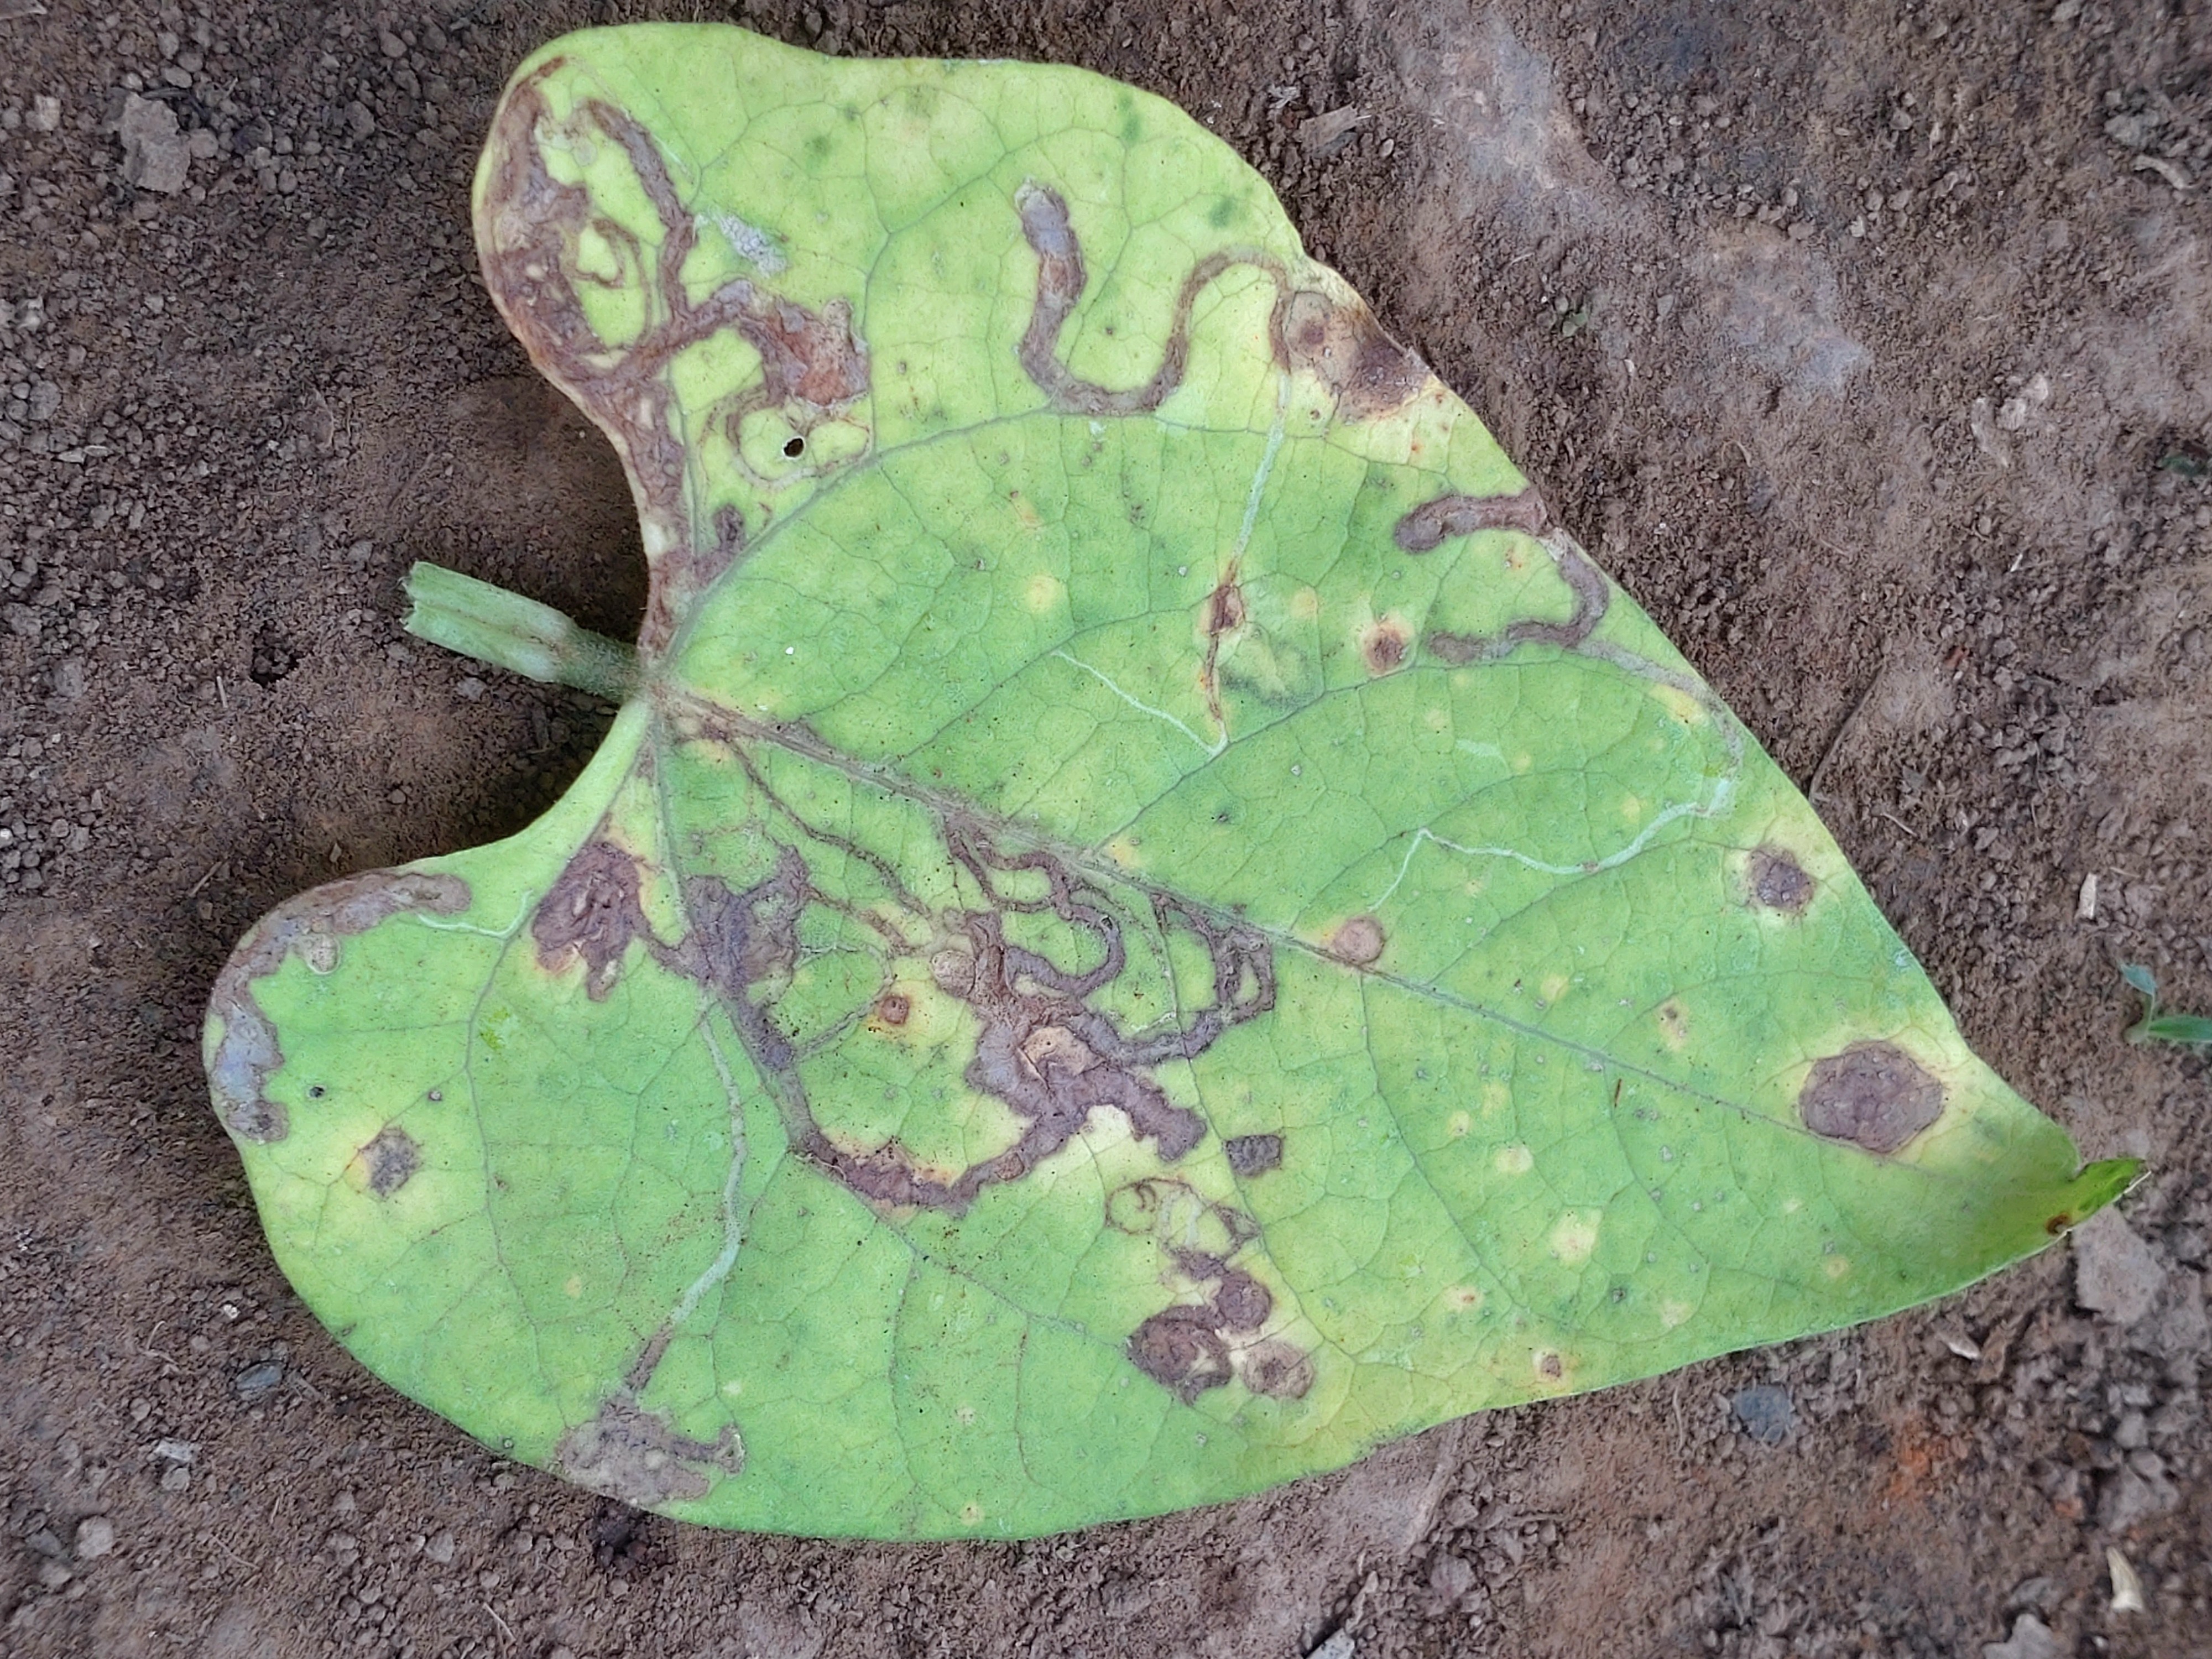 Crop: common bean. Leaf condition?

anthracnose
